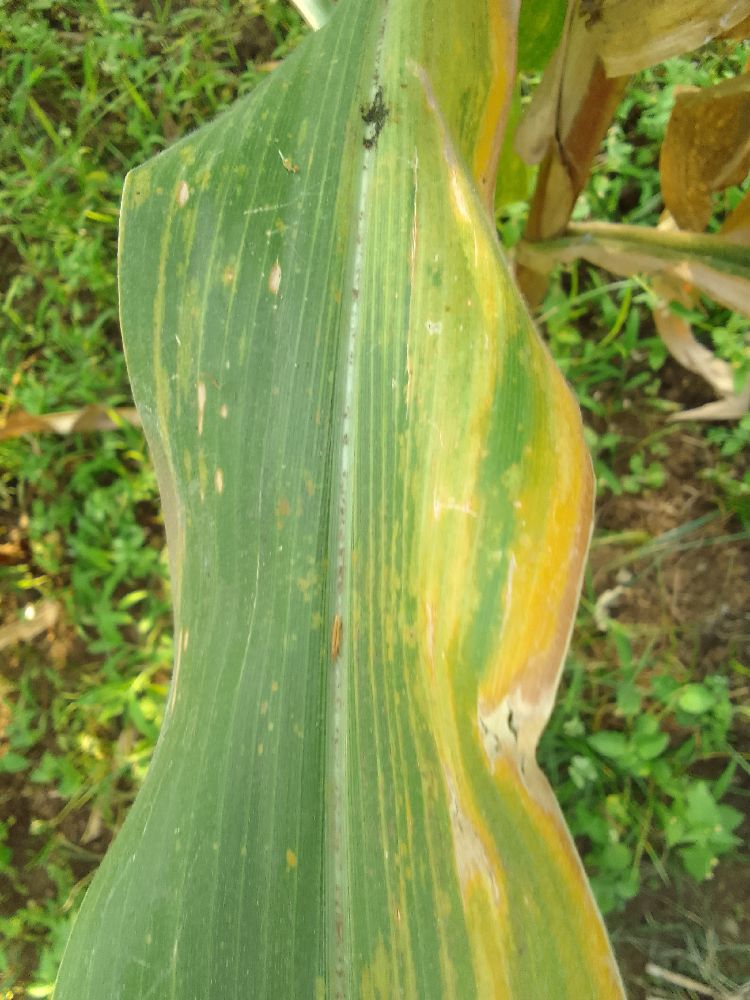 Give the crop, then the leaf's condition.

maize, maize lethal necrosis
